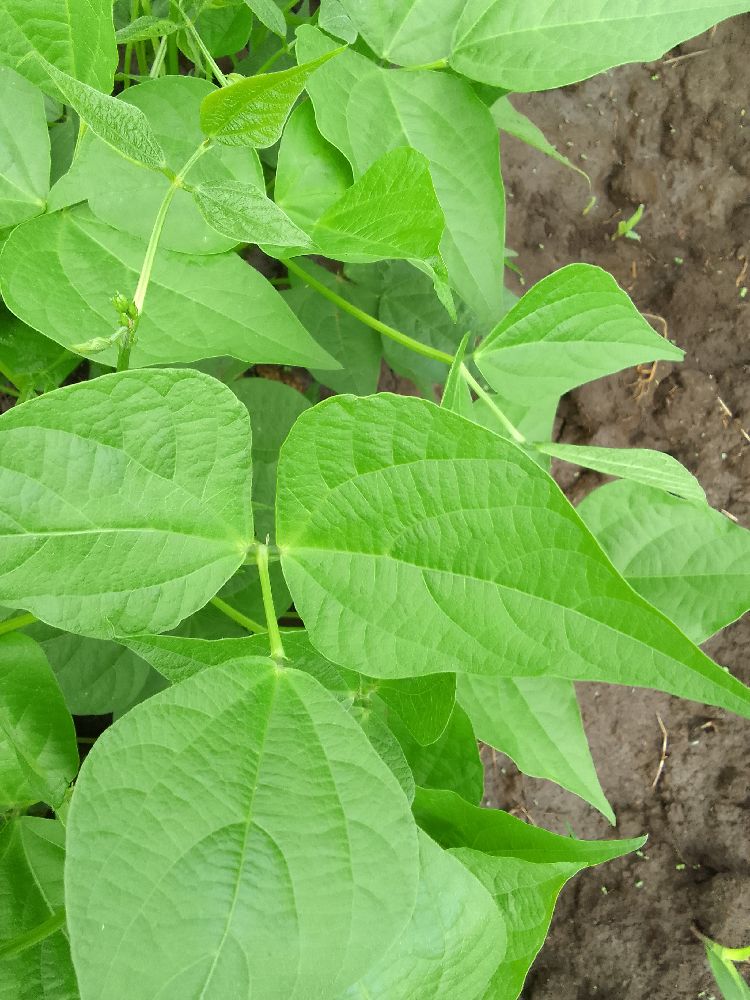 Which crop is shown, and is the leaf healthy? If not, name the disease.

common bean, healthy
